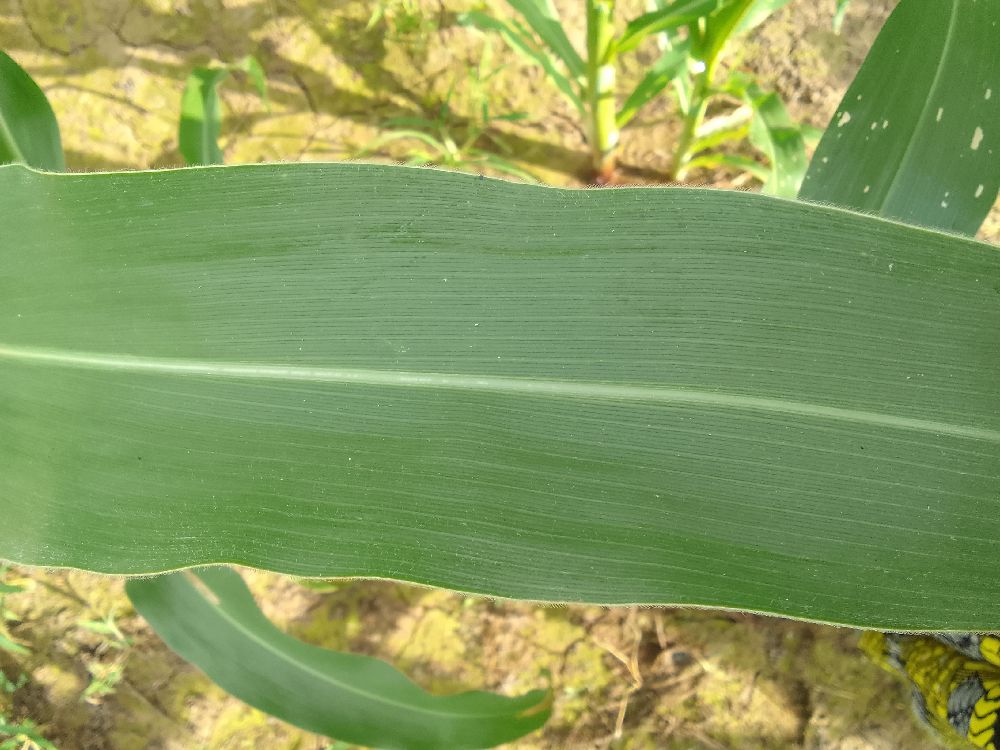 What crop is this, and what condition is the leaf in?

maize, healthy
